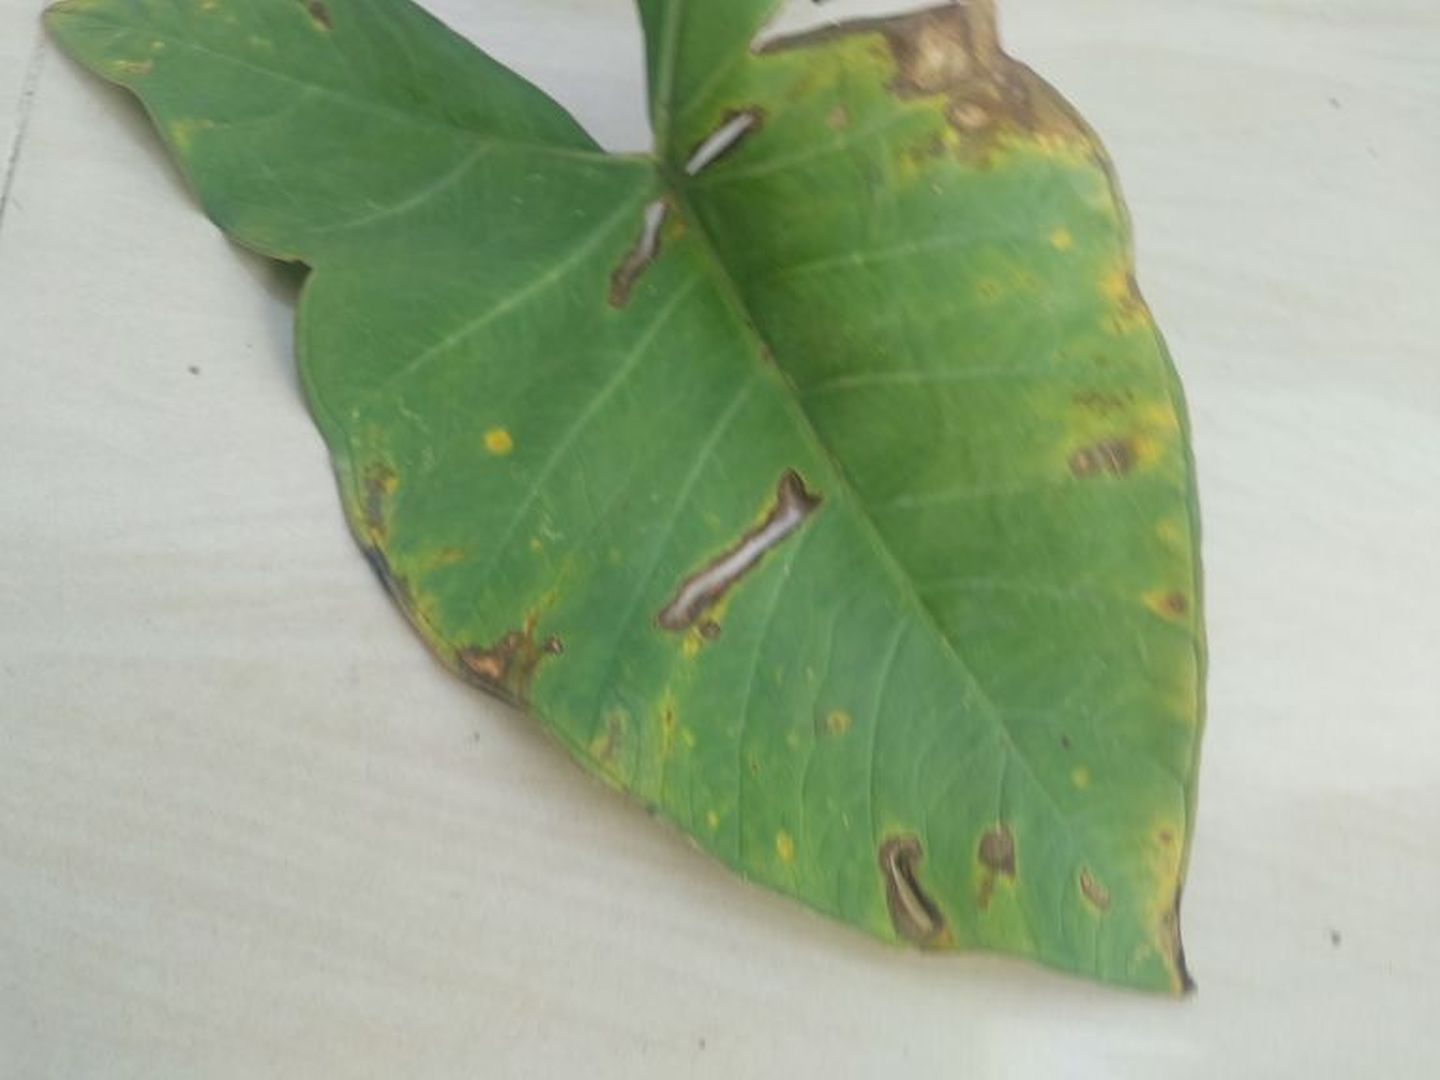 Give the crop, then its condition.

taro, leaf blight
